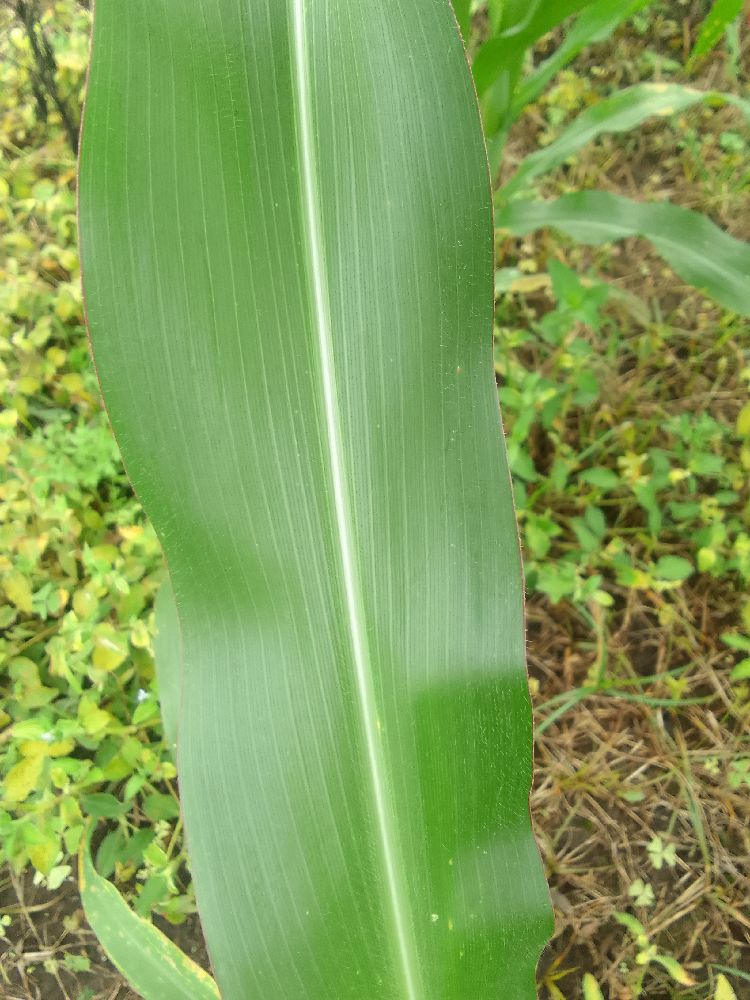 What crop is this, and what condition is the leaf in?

maize, healthy
